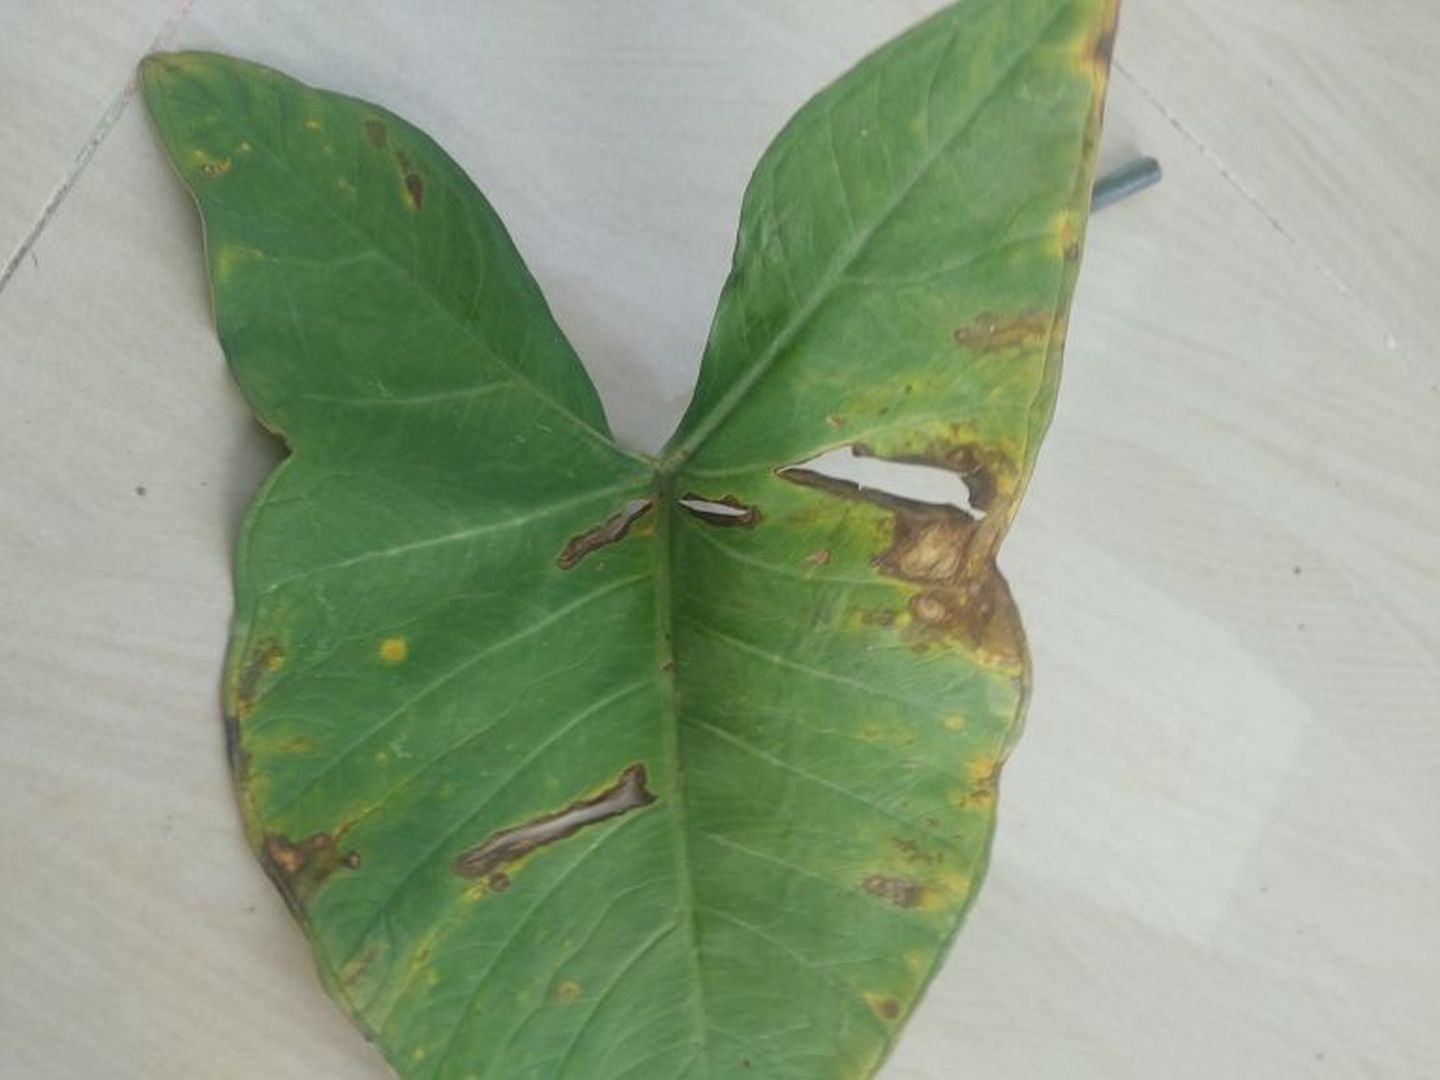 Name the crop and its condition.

taro, leaf blight
